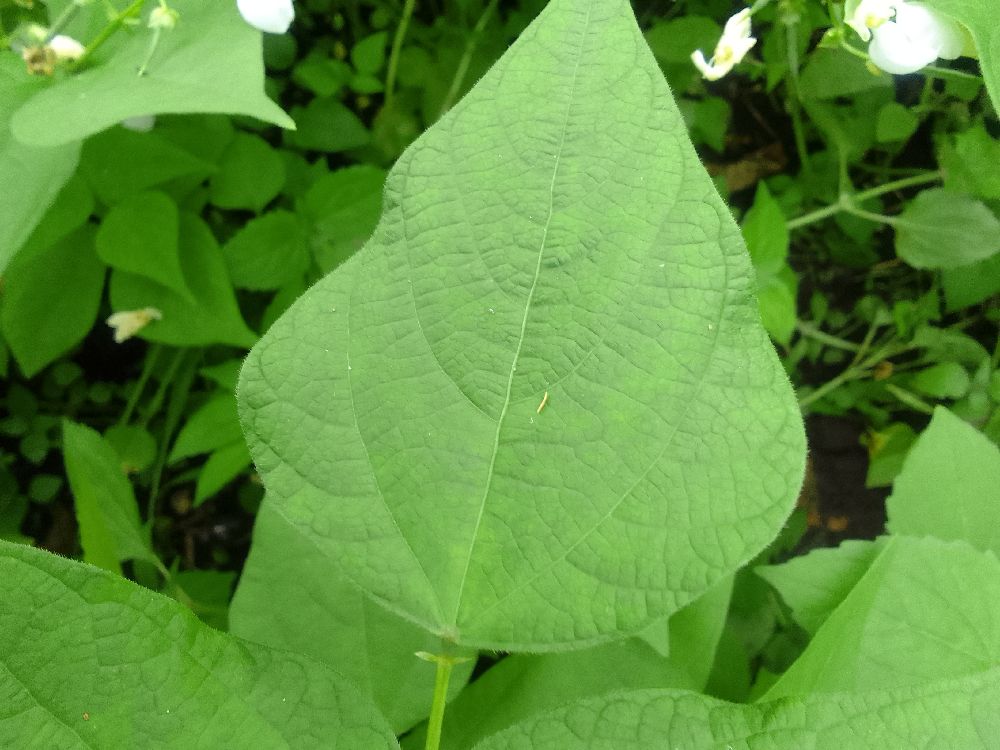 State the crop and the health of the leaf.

common bean, healthy
